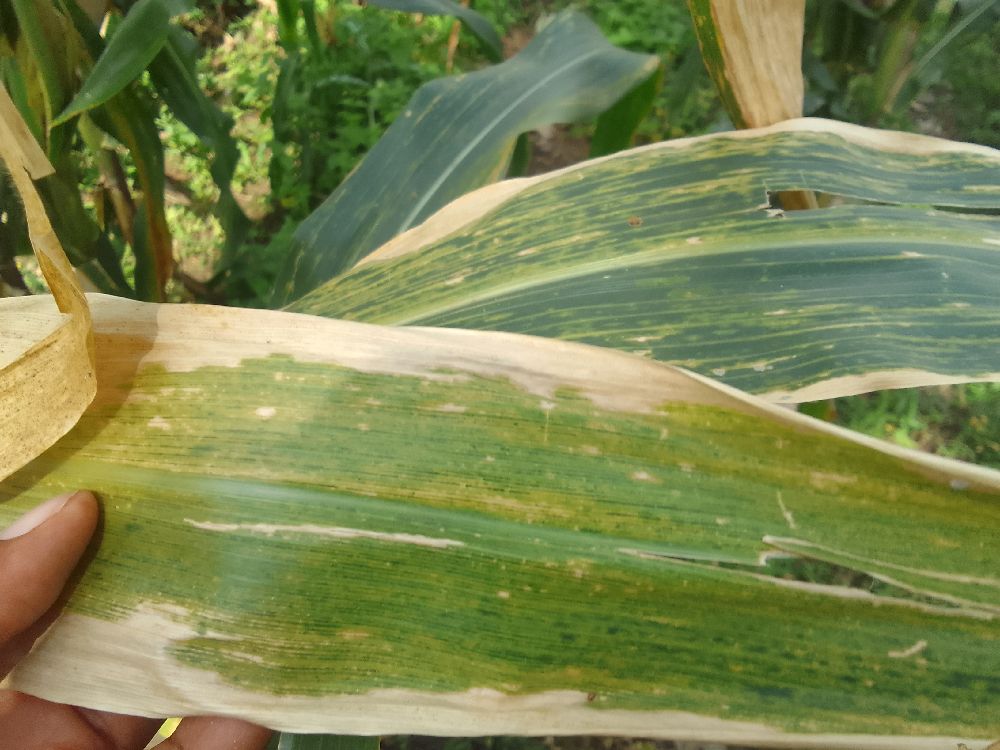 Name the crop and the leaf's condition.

maize, maize lethal necrosis
